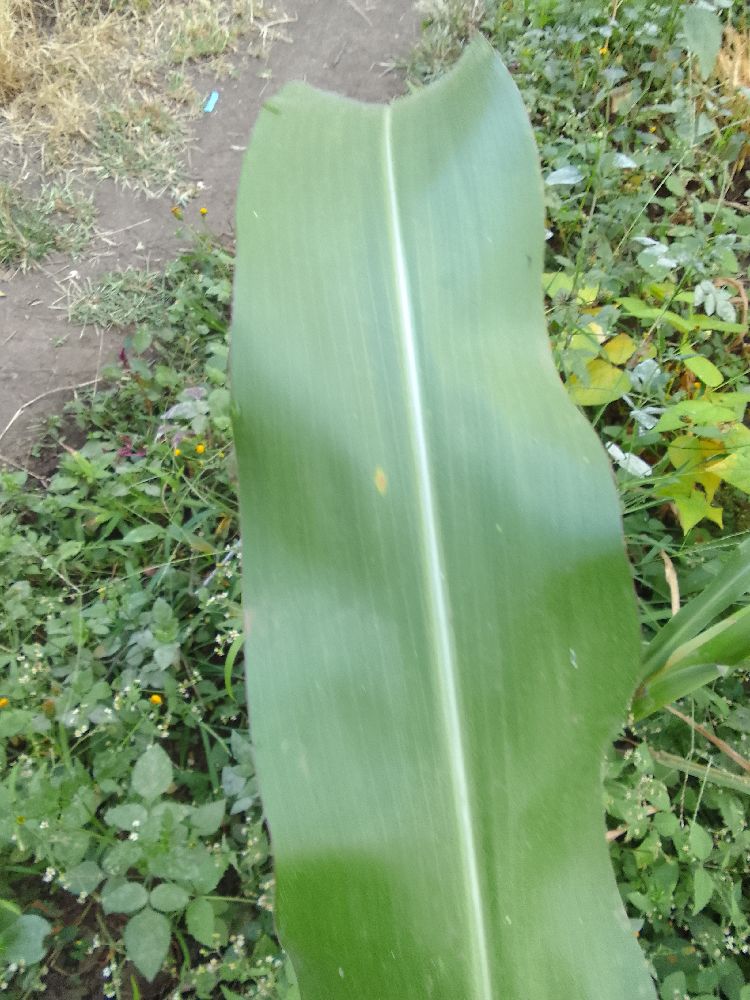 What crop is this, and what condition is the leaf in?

maize, healthy
